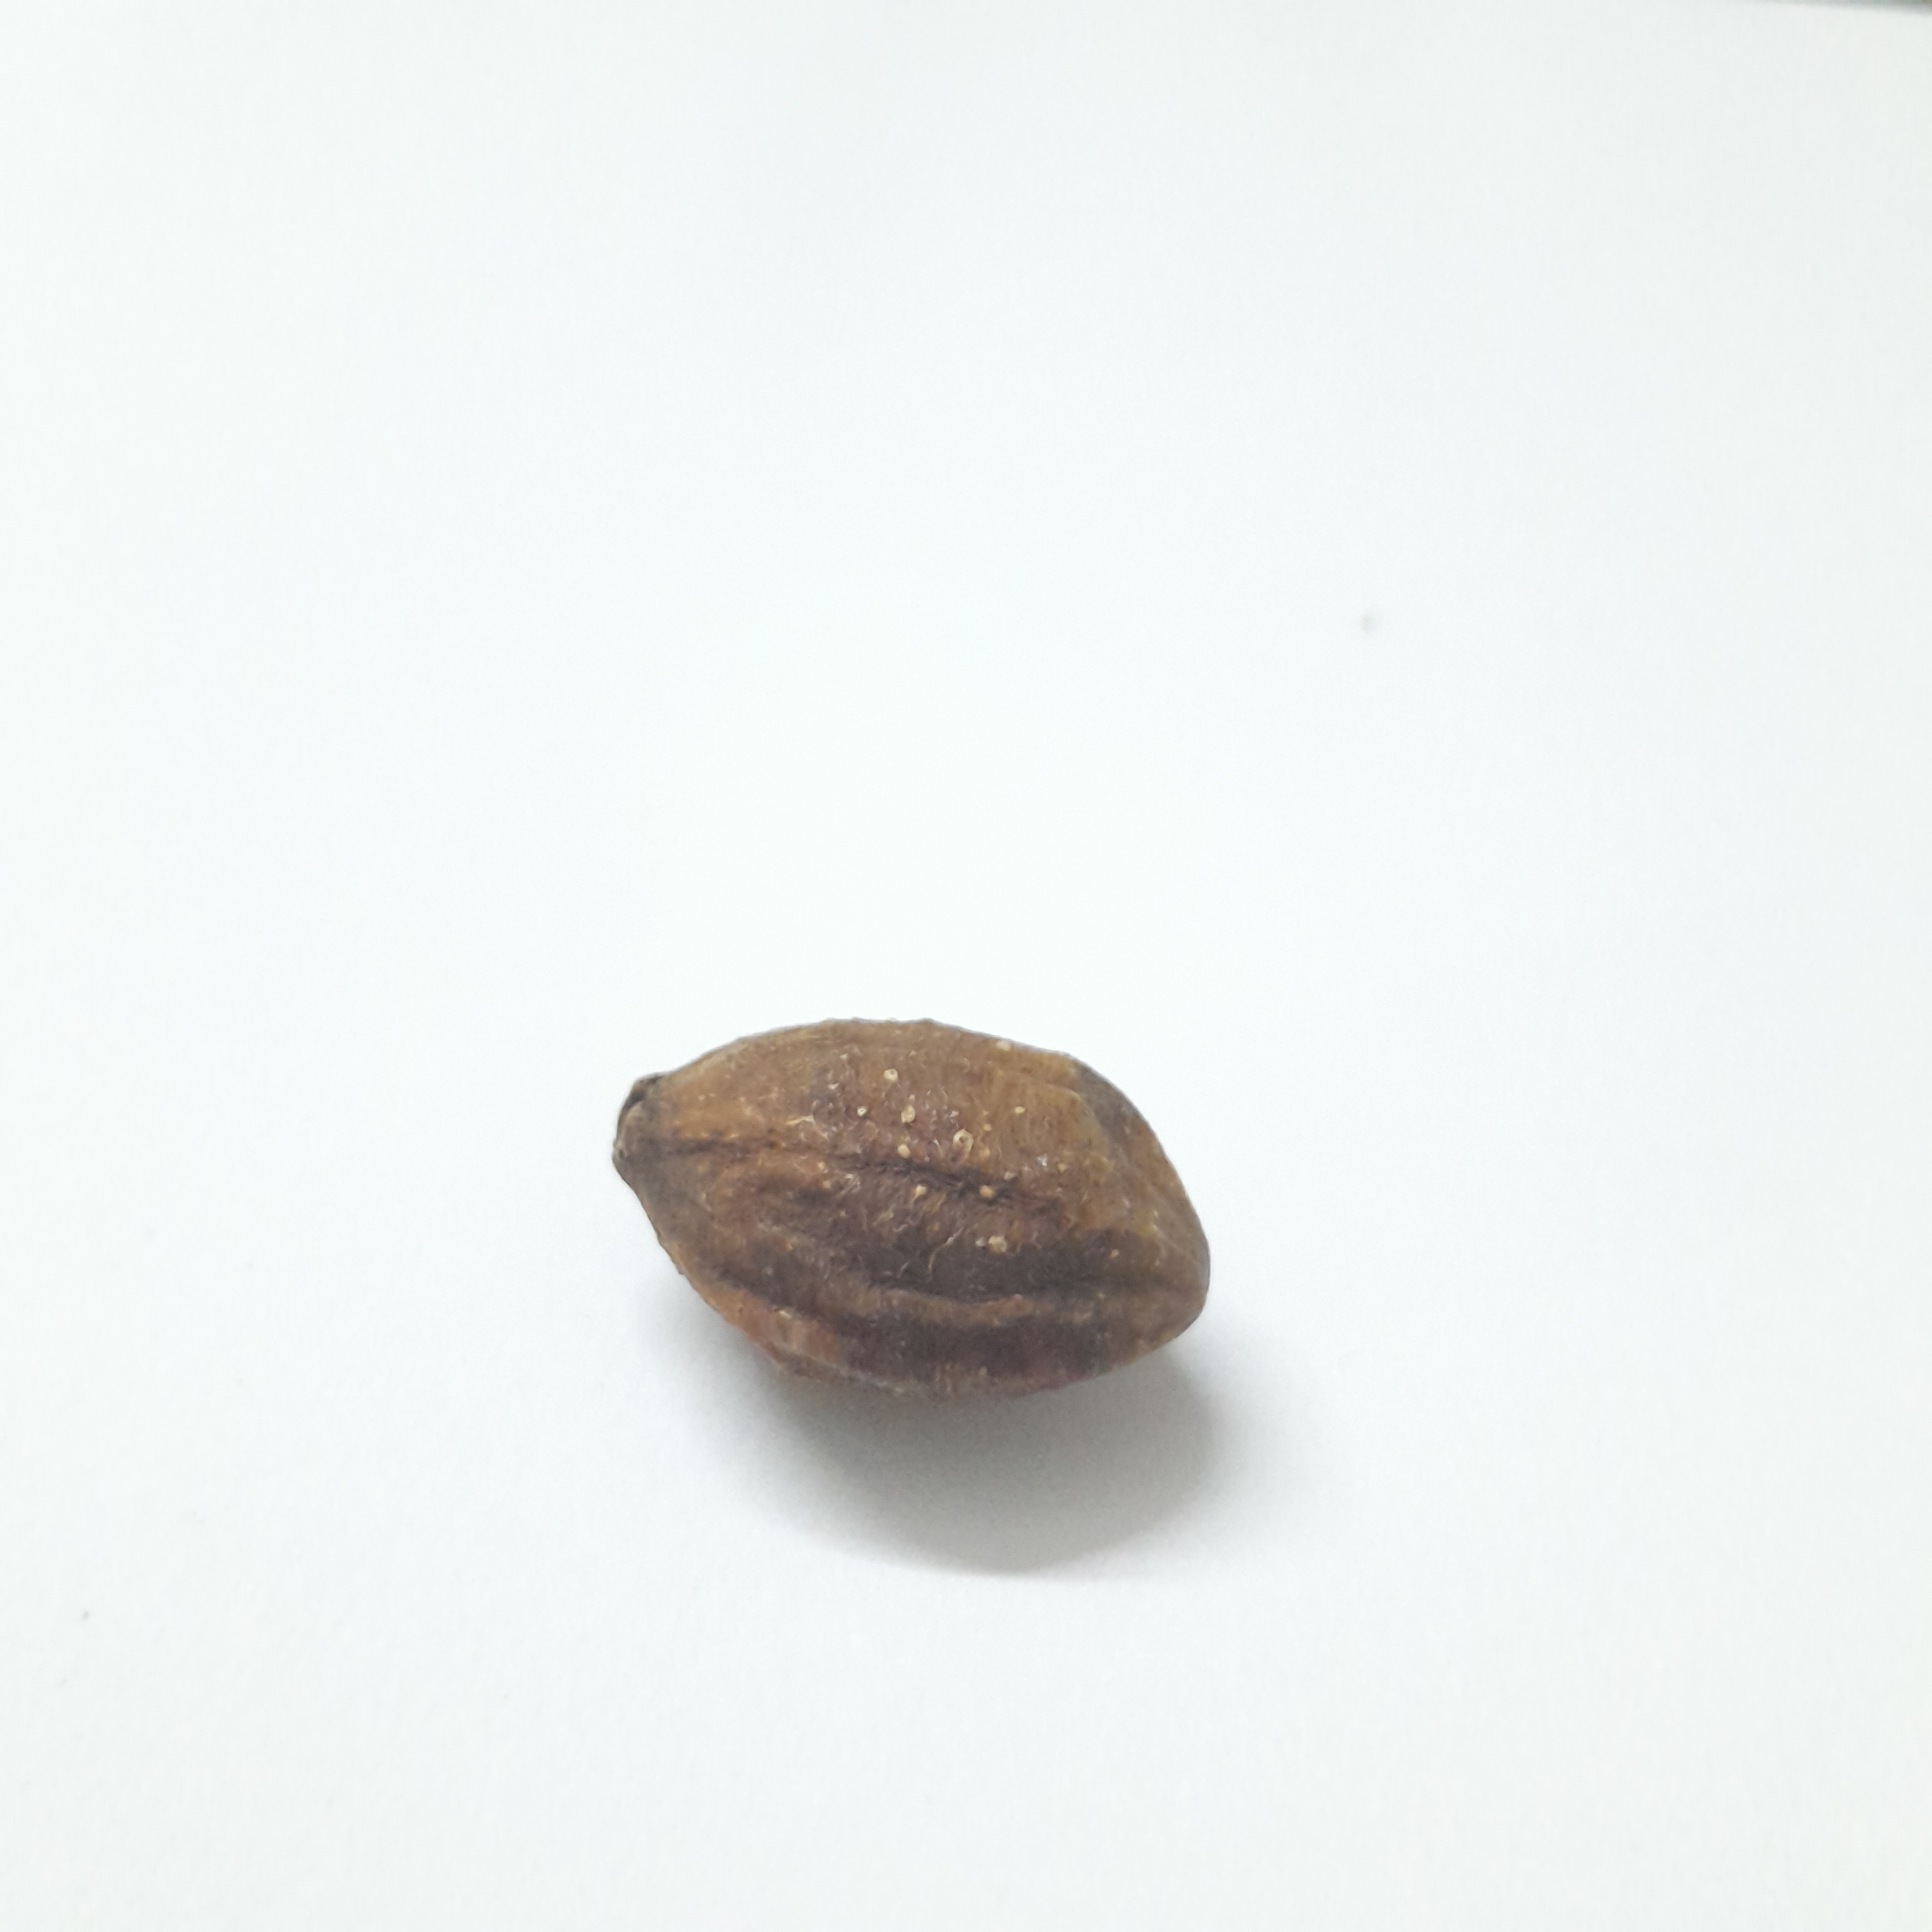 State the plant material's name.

hirdaa
